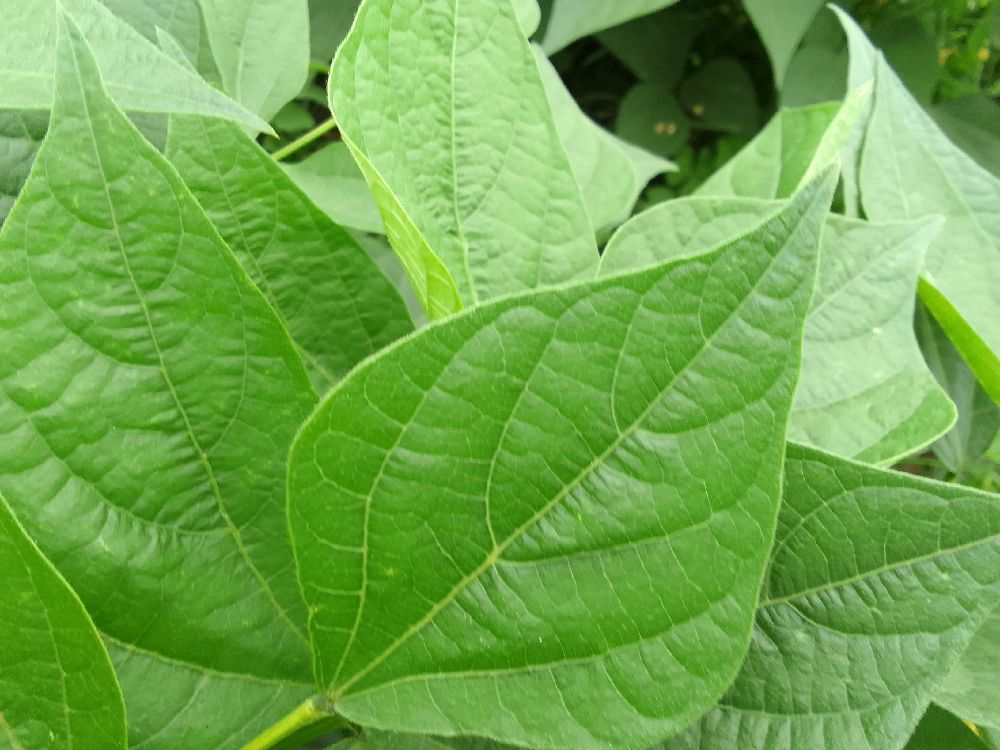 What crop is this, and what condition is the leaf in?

common bean, healthy
